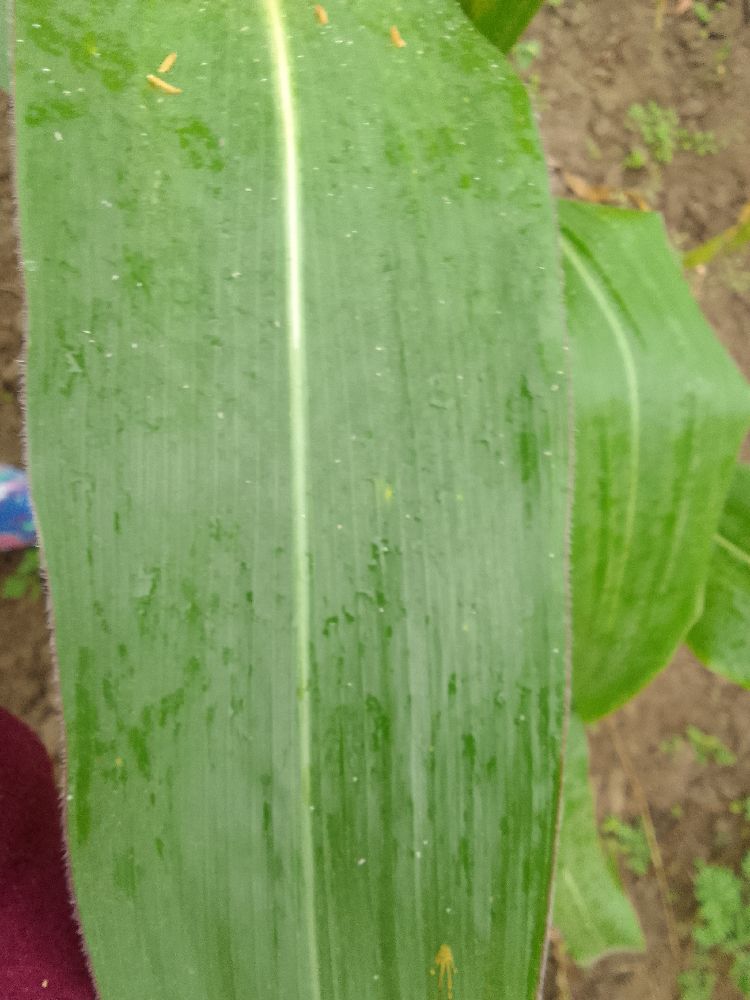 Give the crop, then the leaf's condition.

maize, healthy
